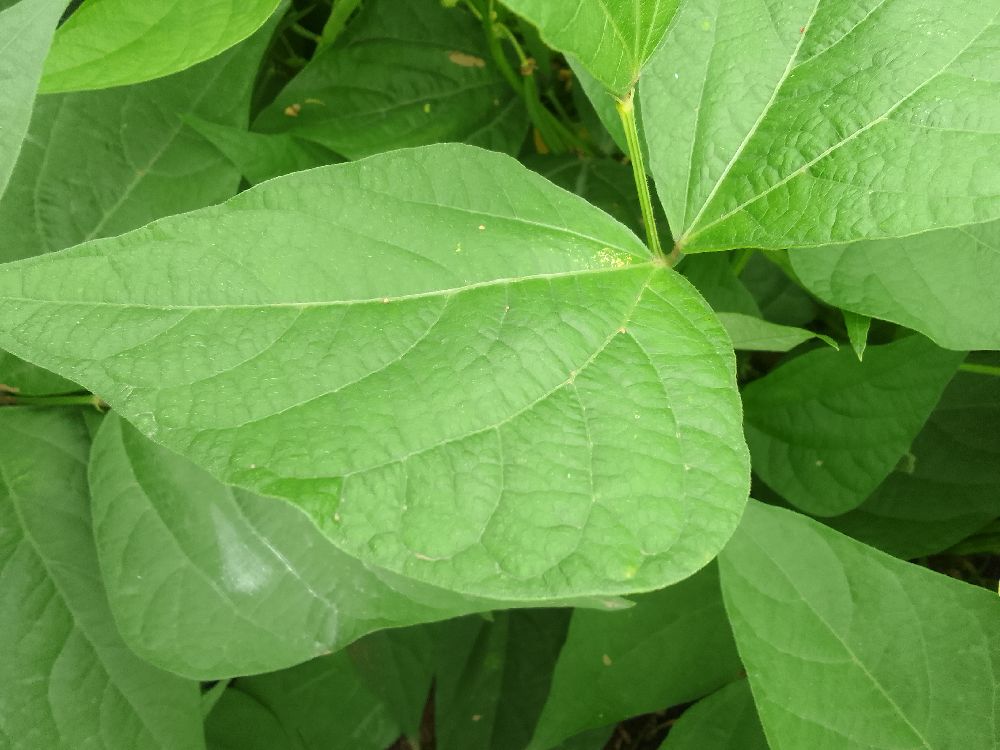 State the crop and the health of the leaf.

common bean, healthy
